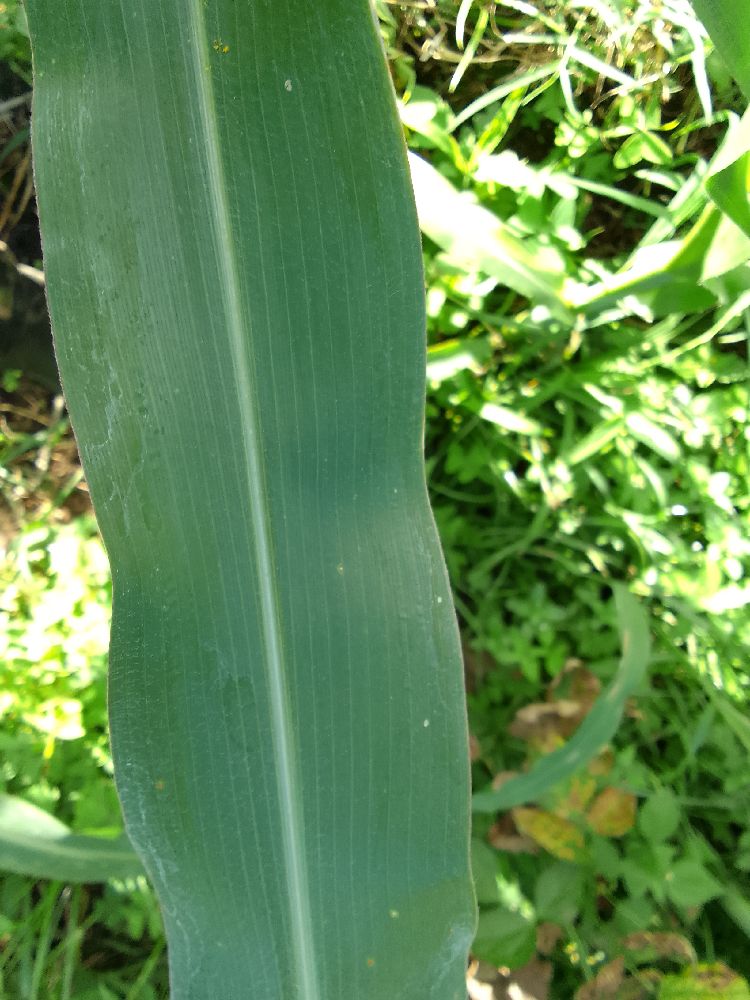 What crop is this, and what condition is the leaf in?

maize, healthy
